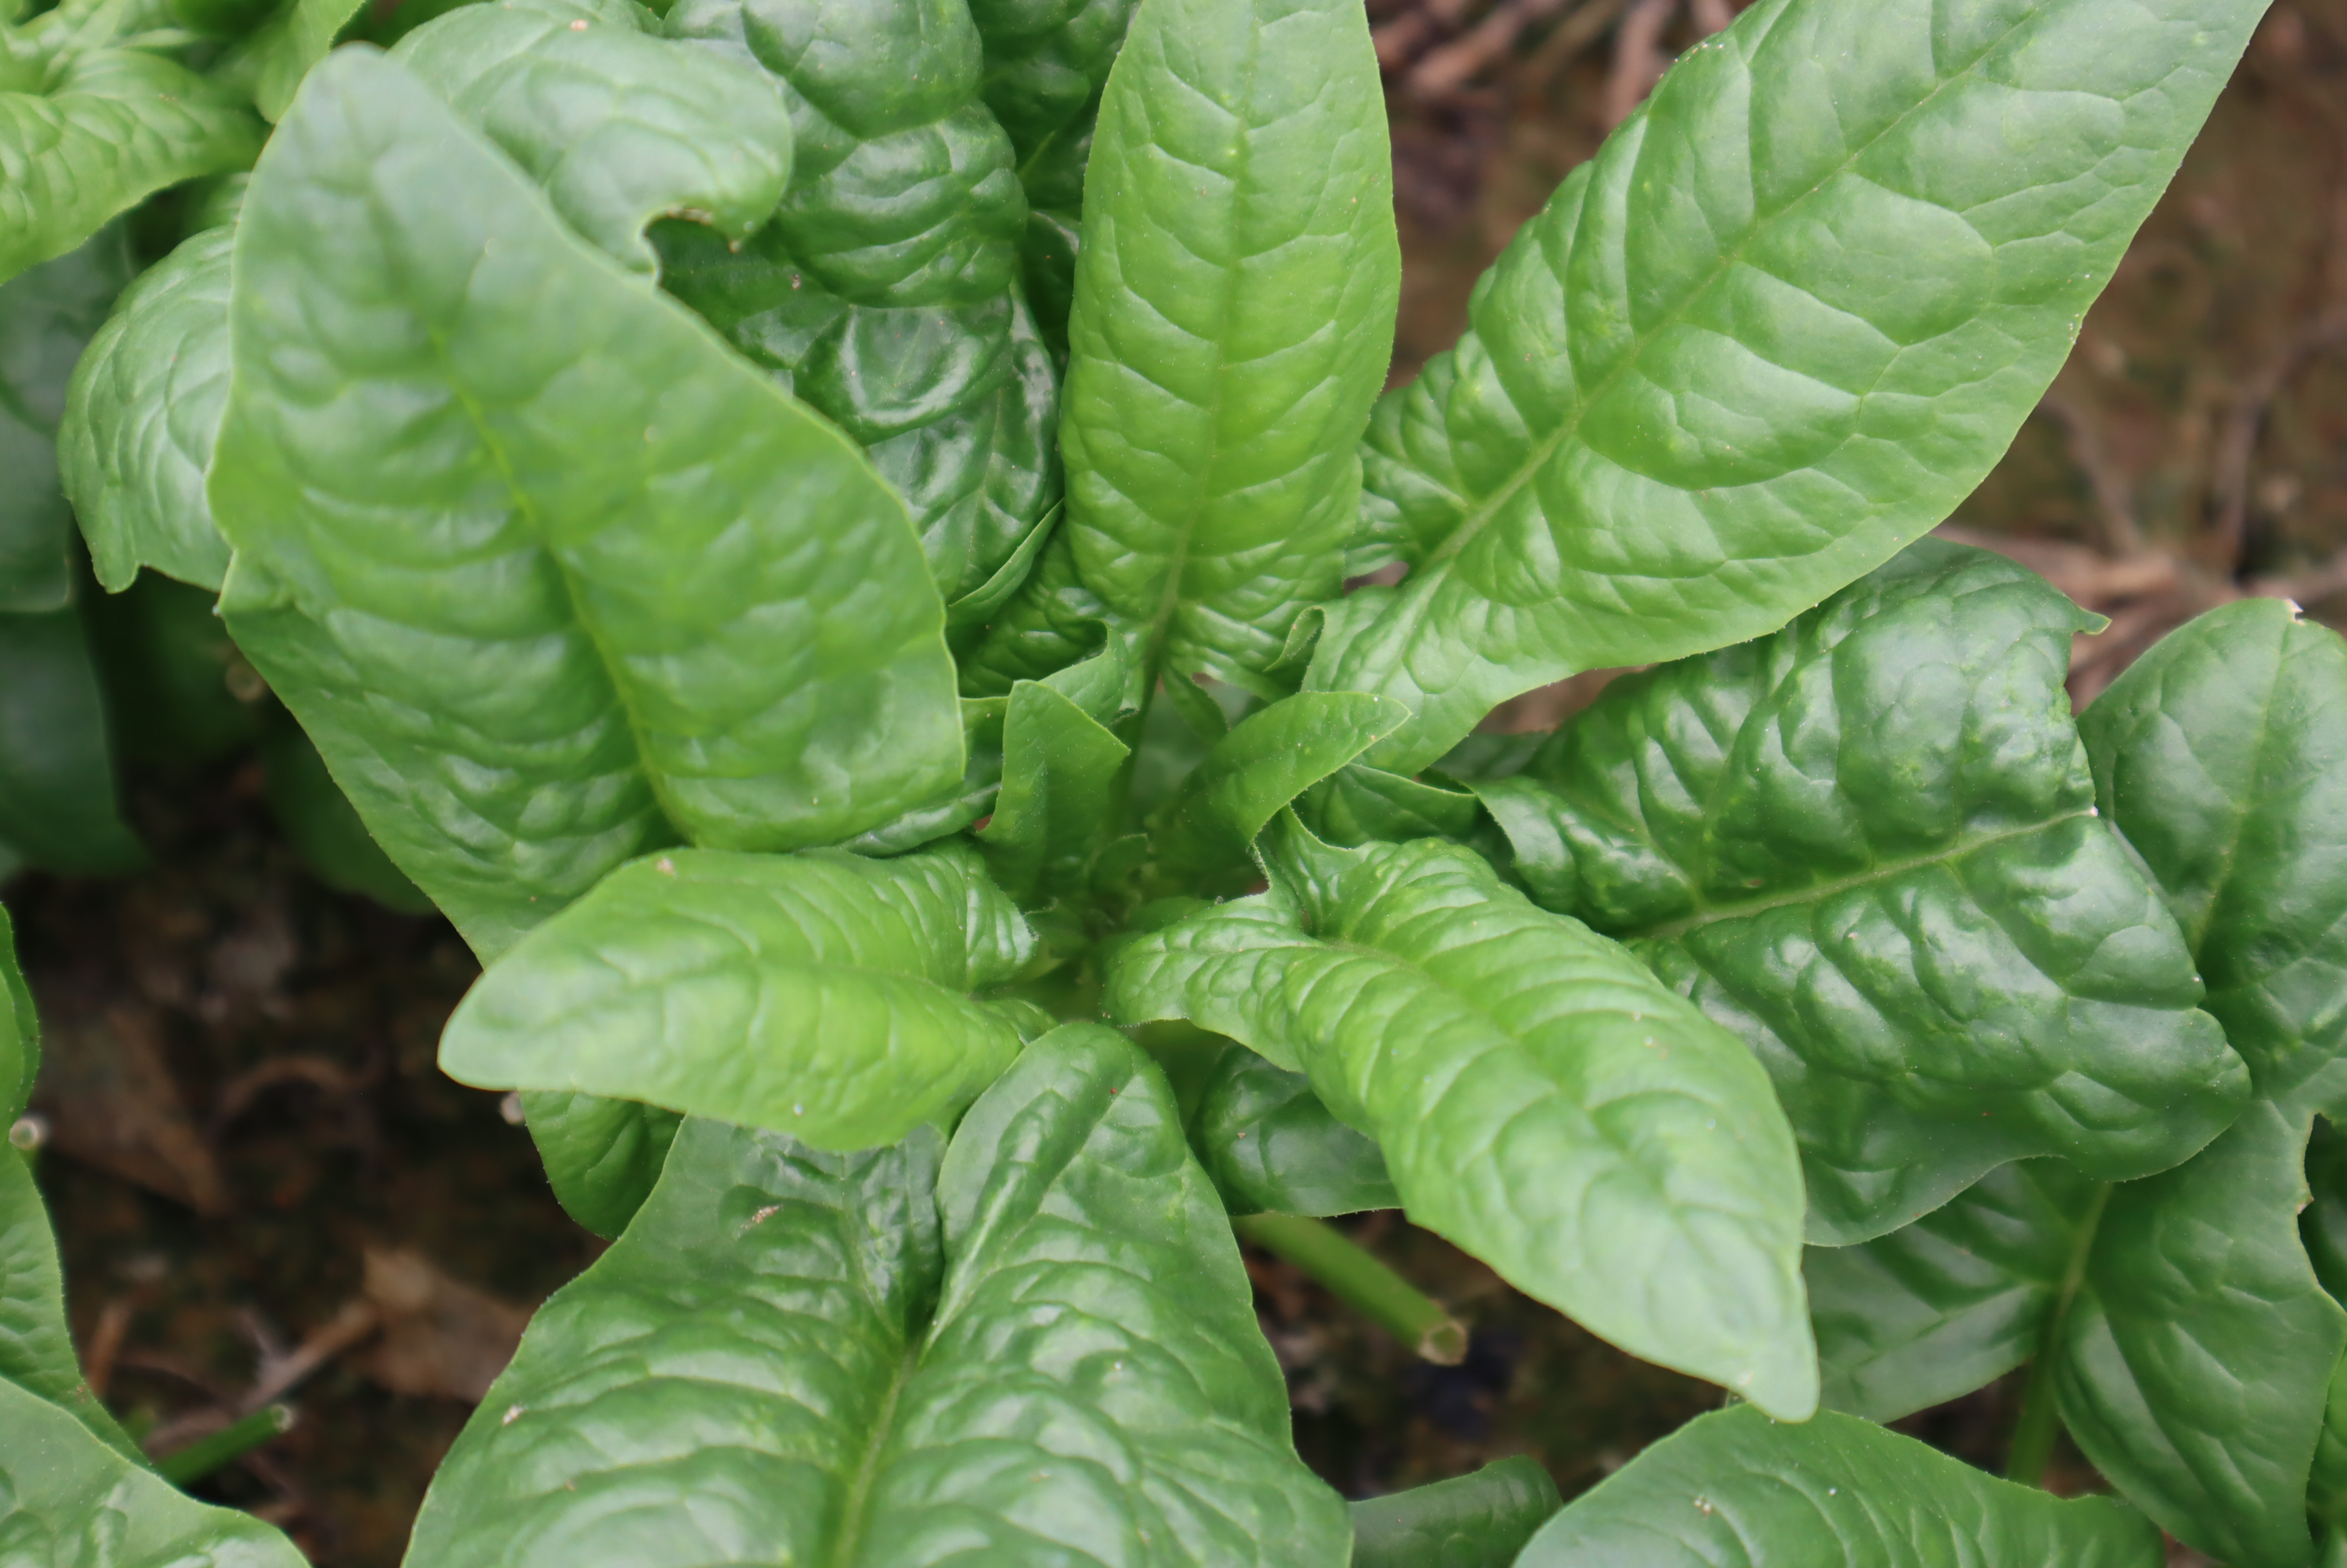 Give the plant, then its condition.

spinach, mechanical damage
